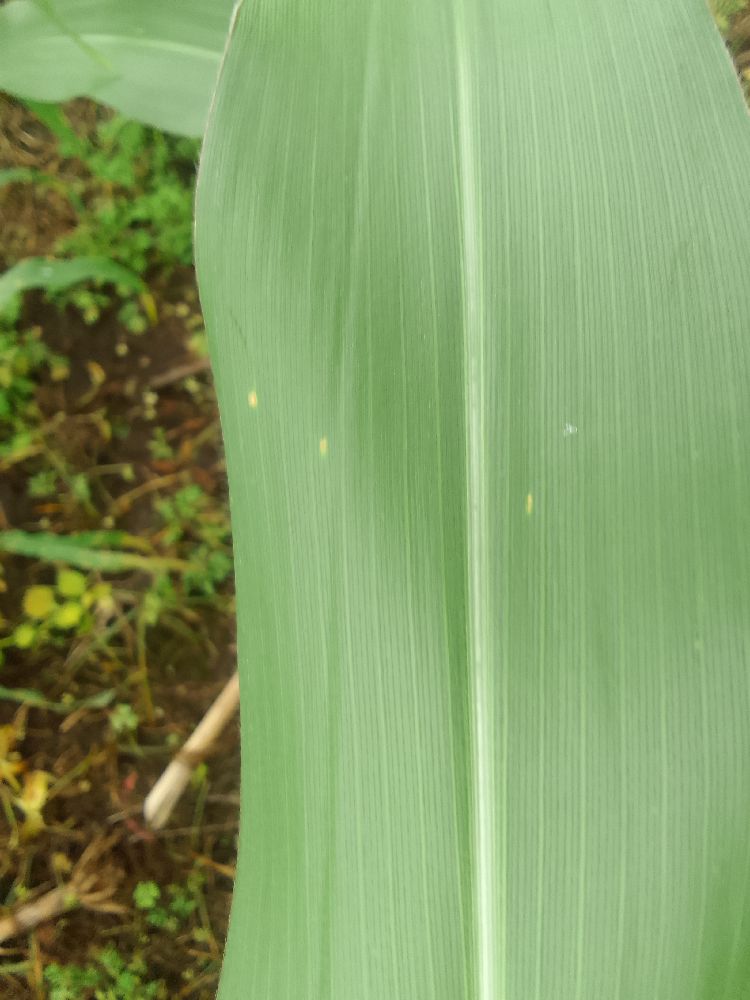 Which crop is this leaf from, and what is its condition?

maize, healthy
